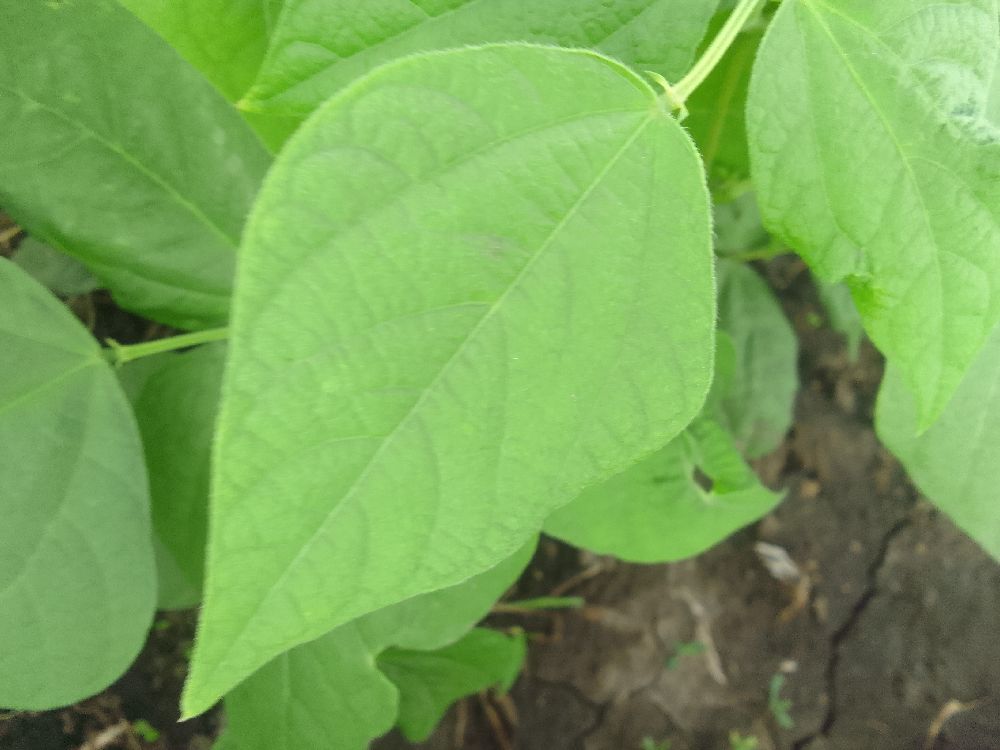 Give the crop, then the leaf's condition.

common bean, healthy
